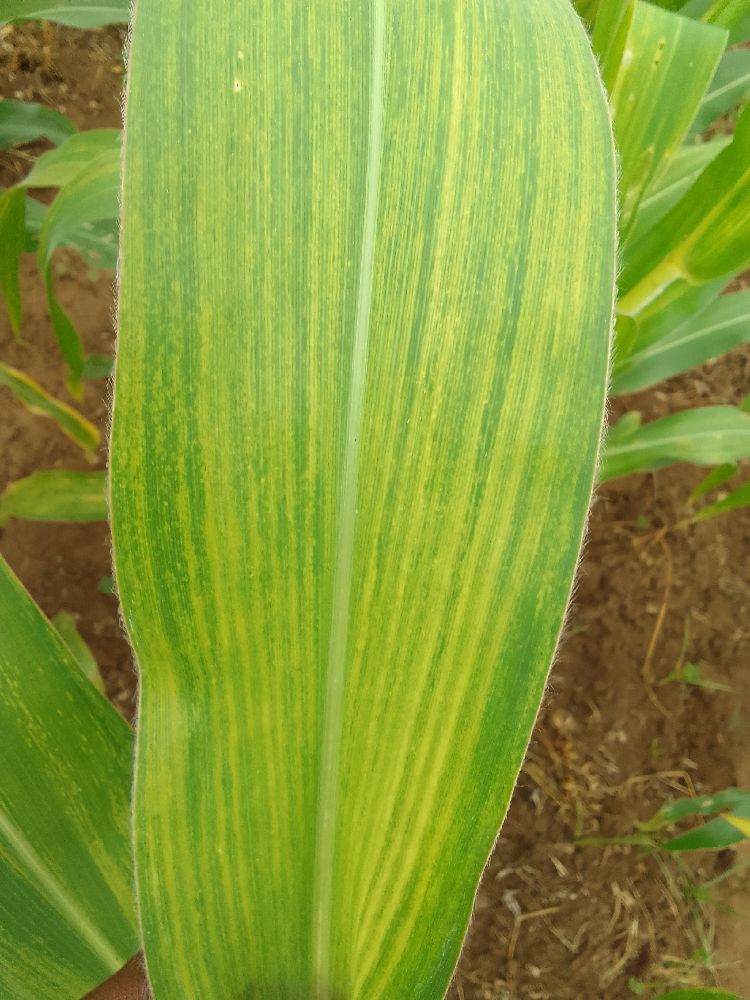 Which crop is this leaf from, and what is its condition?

maize, maize lethal necrosis
